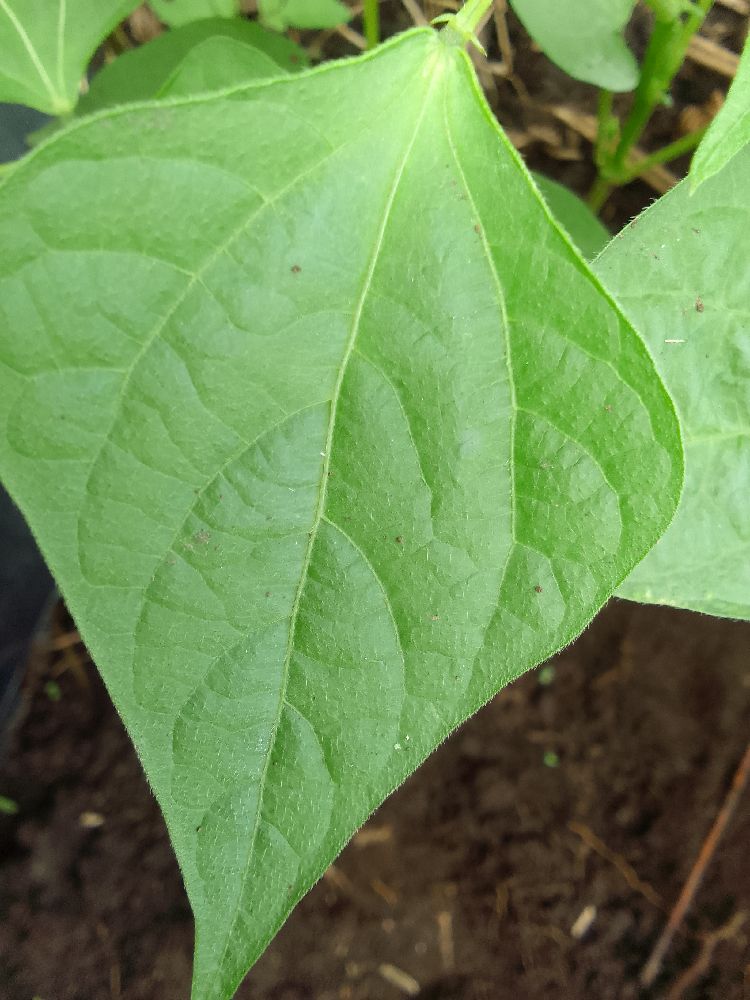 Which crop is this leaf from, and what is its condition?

common bean, healthy
